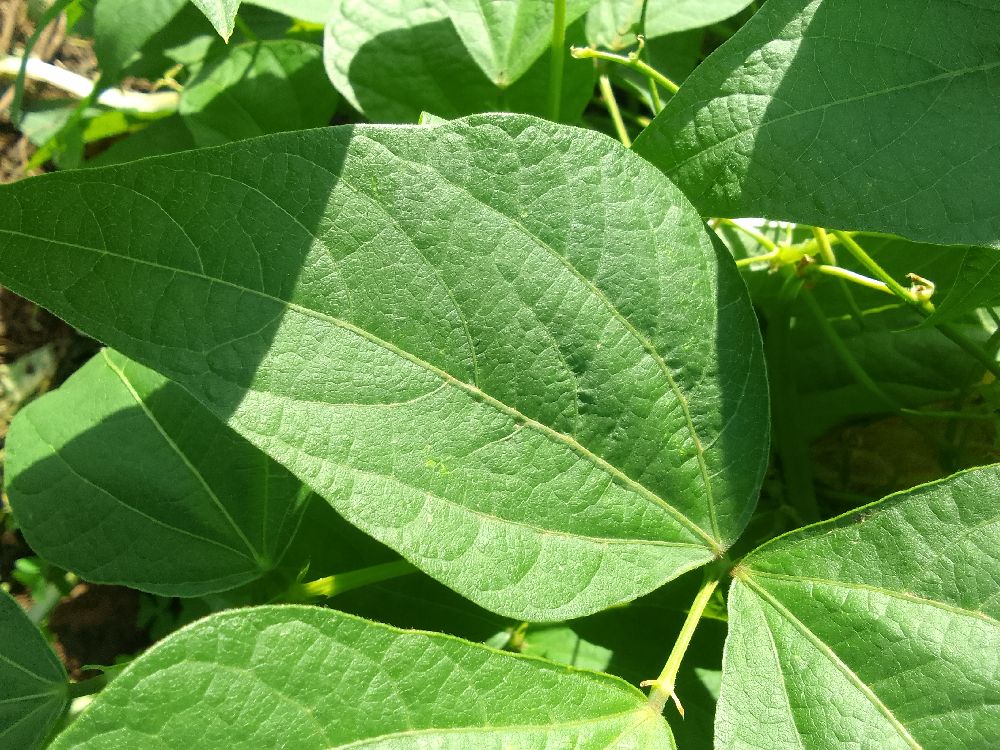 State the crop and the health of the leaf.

common bean, healthy
